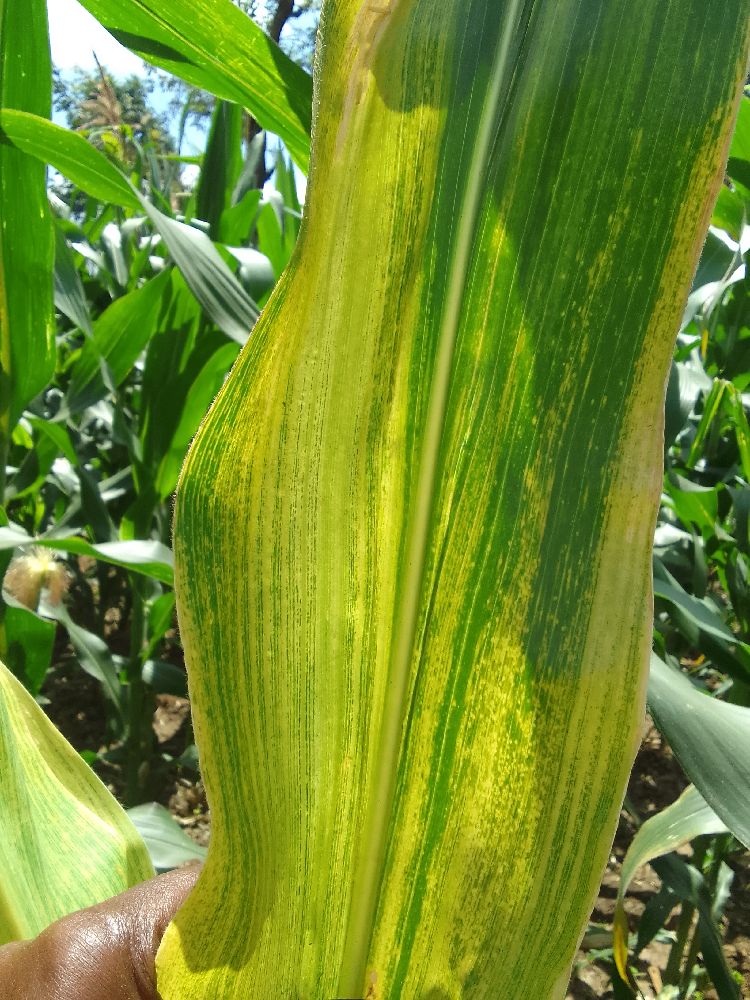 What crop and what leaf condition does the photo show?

maize, maize lethal necrosis
